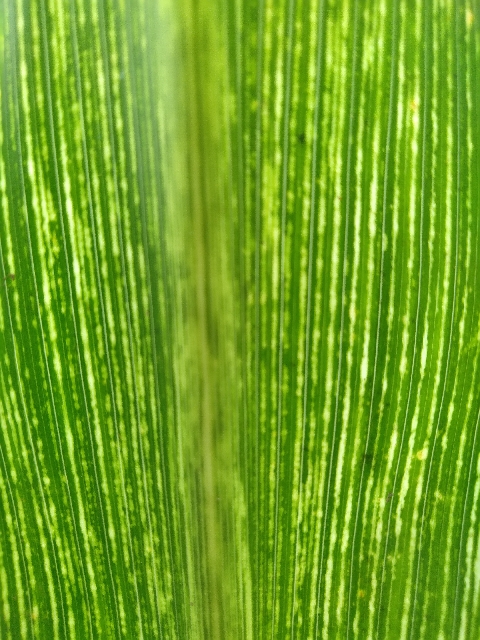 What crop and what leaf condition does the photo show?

maize, maize streak virus
